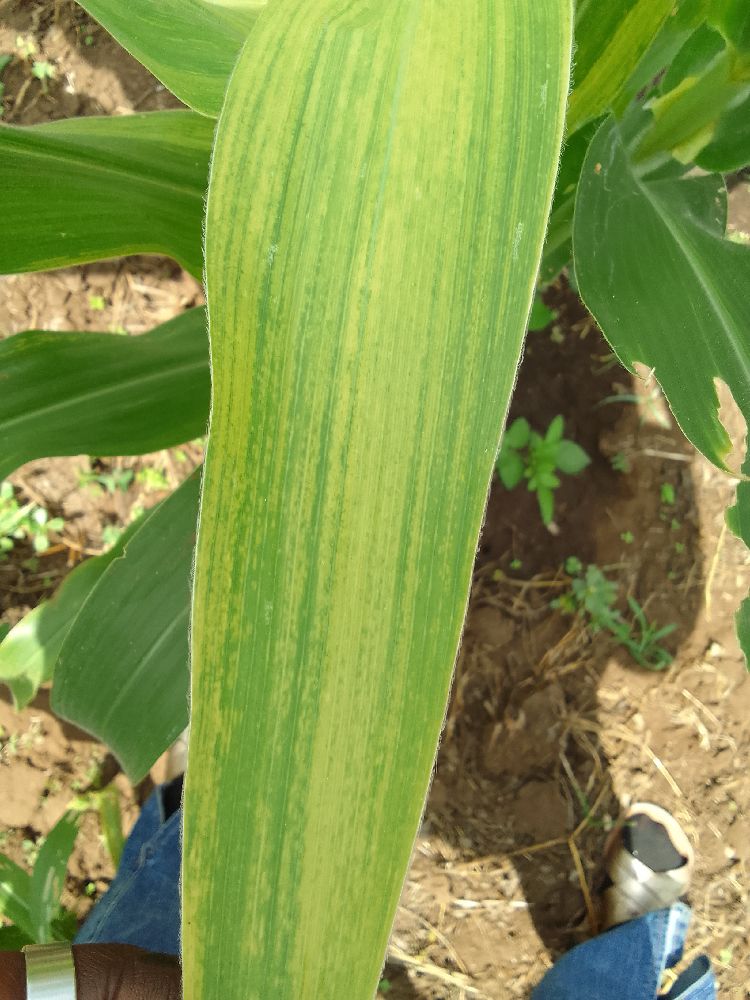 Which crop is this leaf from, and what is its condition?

maize, maize lethal necrosis
